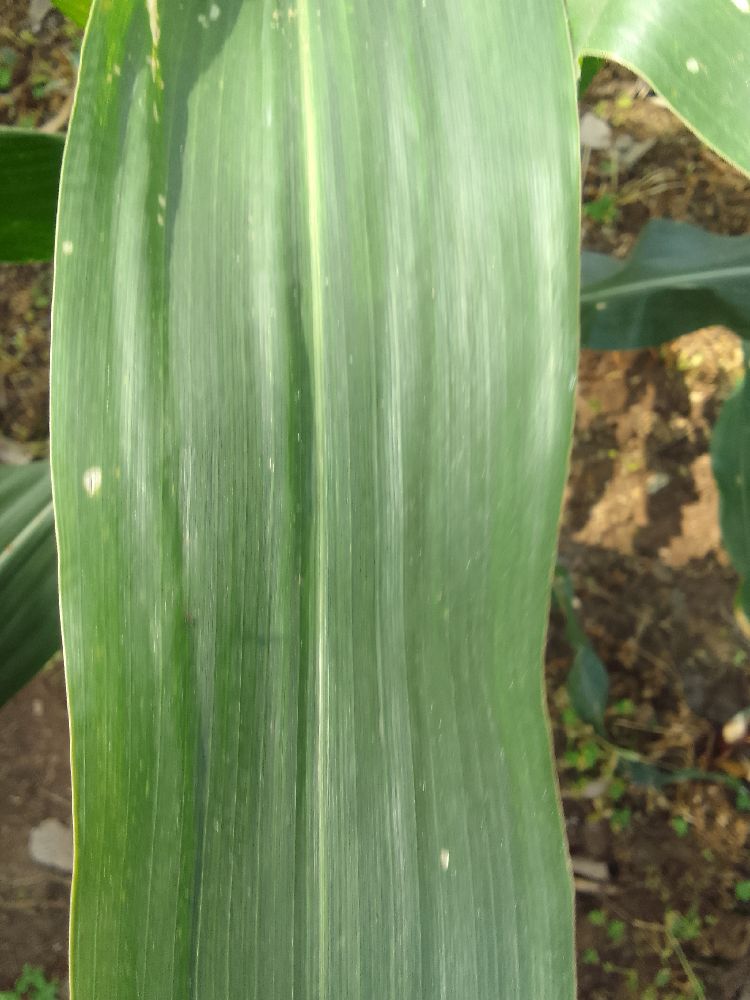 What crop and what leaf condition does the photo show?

maize, healthy
